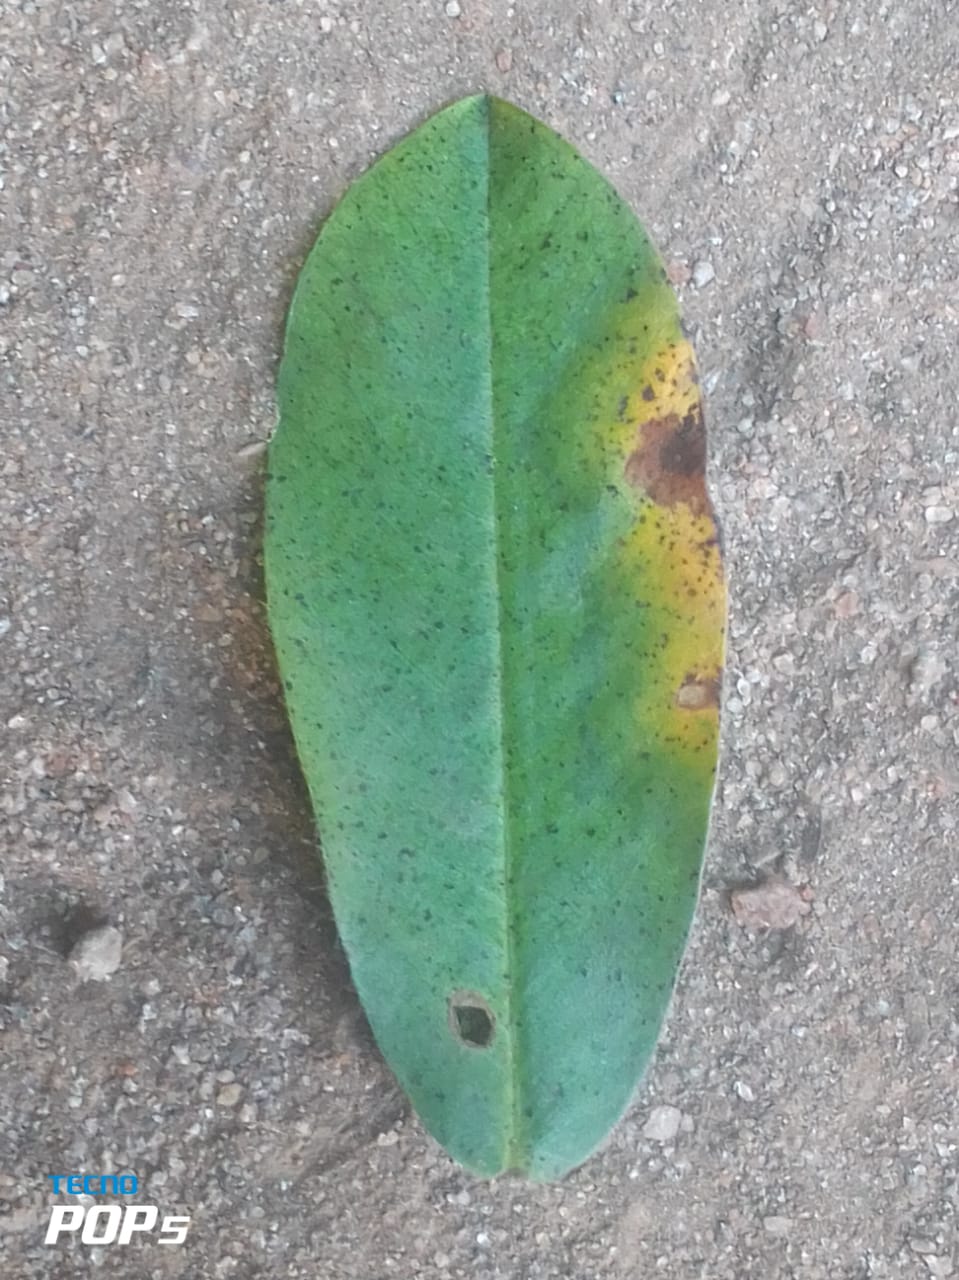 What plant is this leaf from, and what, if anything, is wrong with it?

peanut, phoma arachidicola
